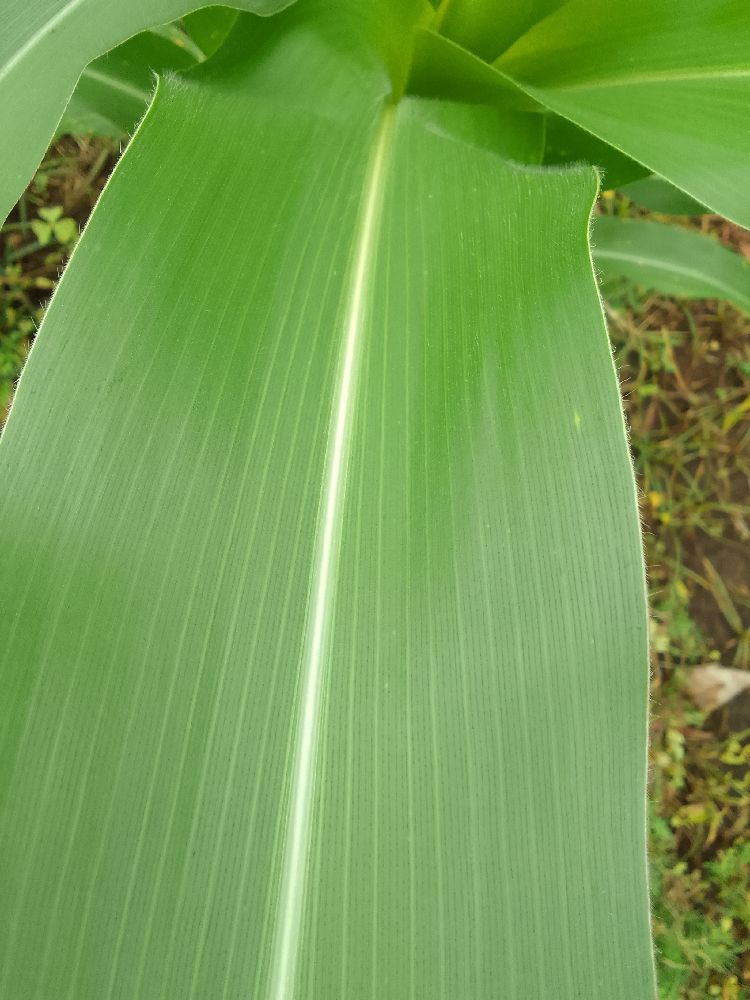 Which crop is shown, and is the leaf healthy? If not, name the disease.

maize, healthy
